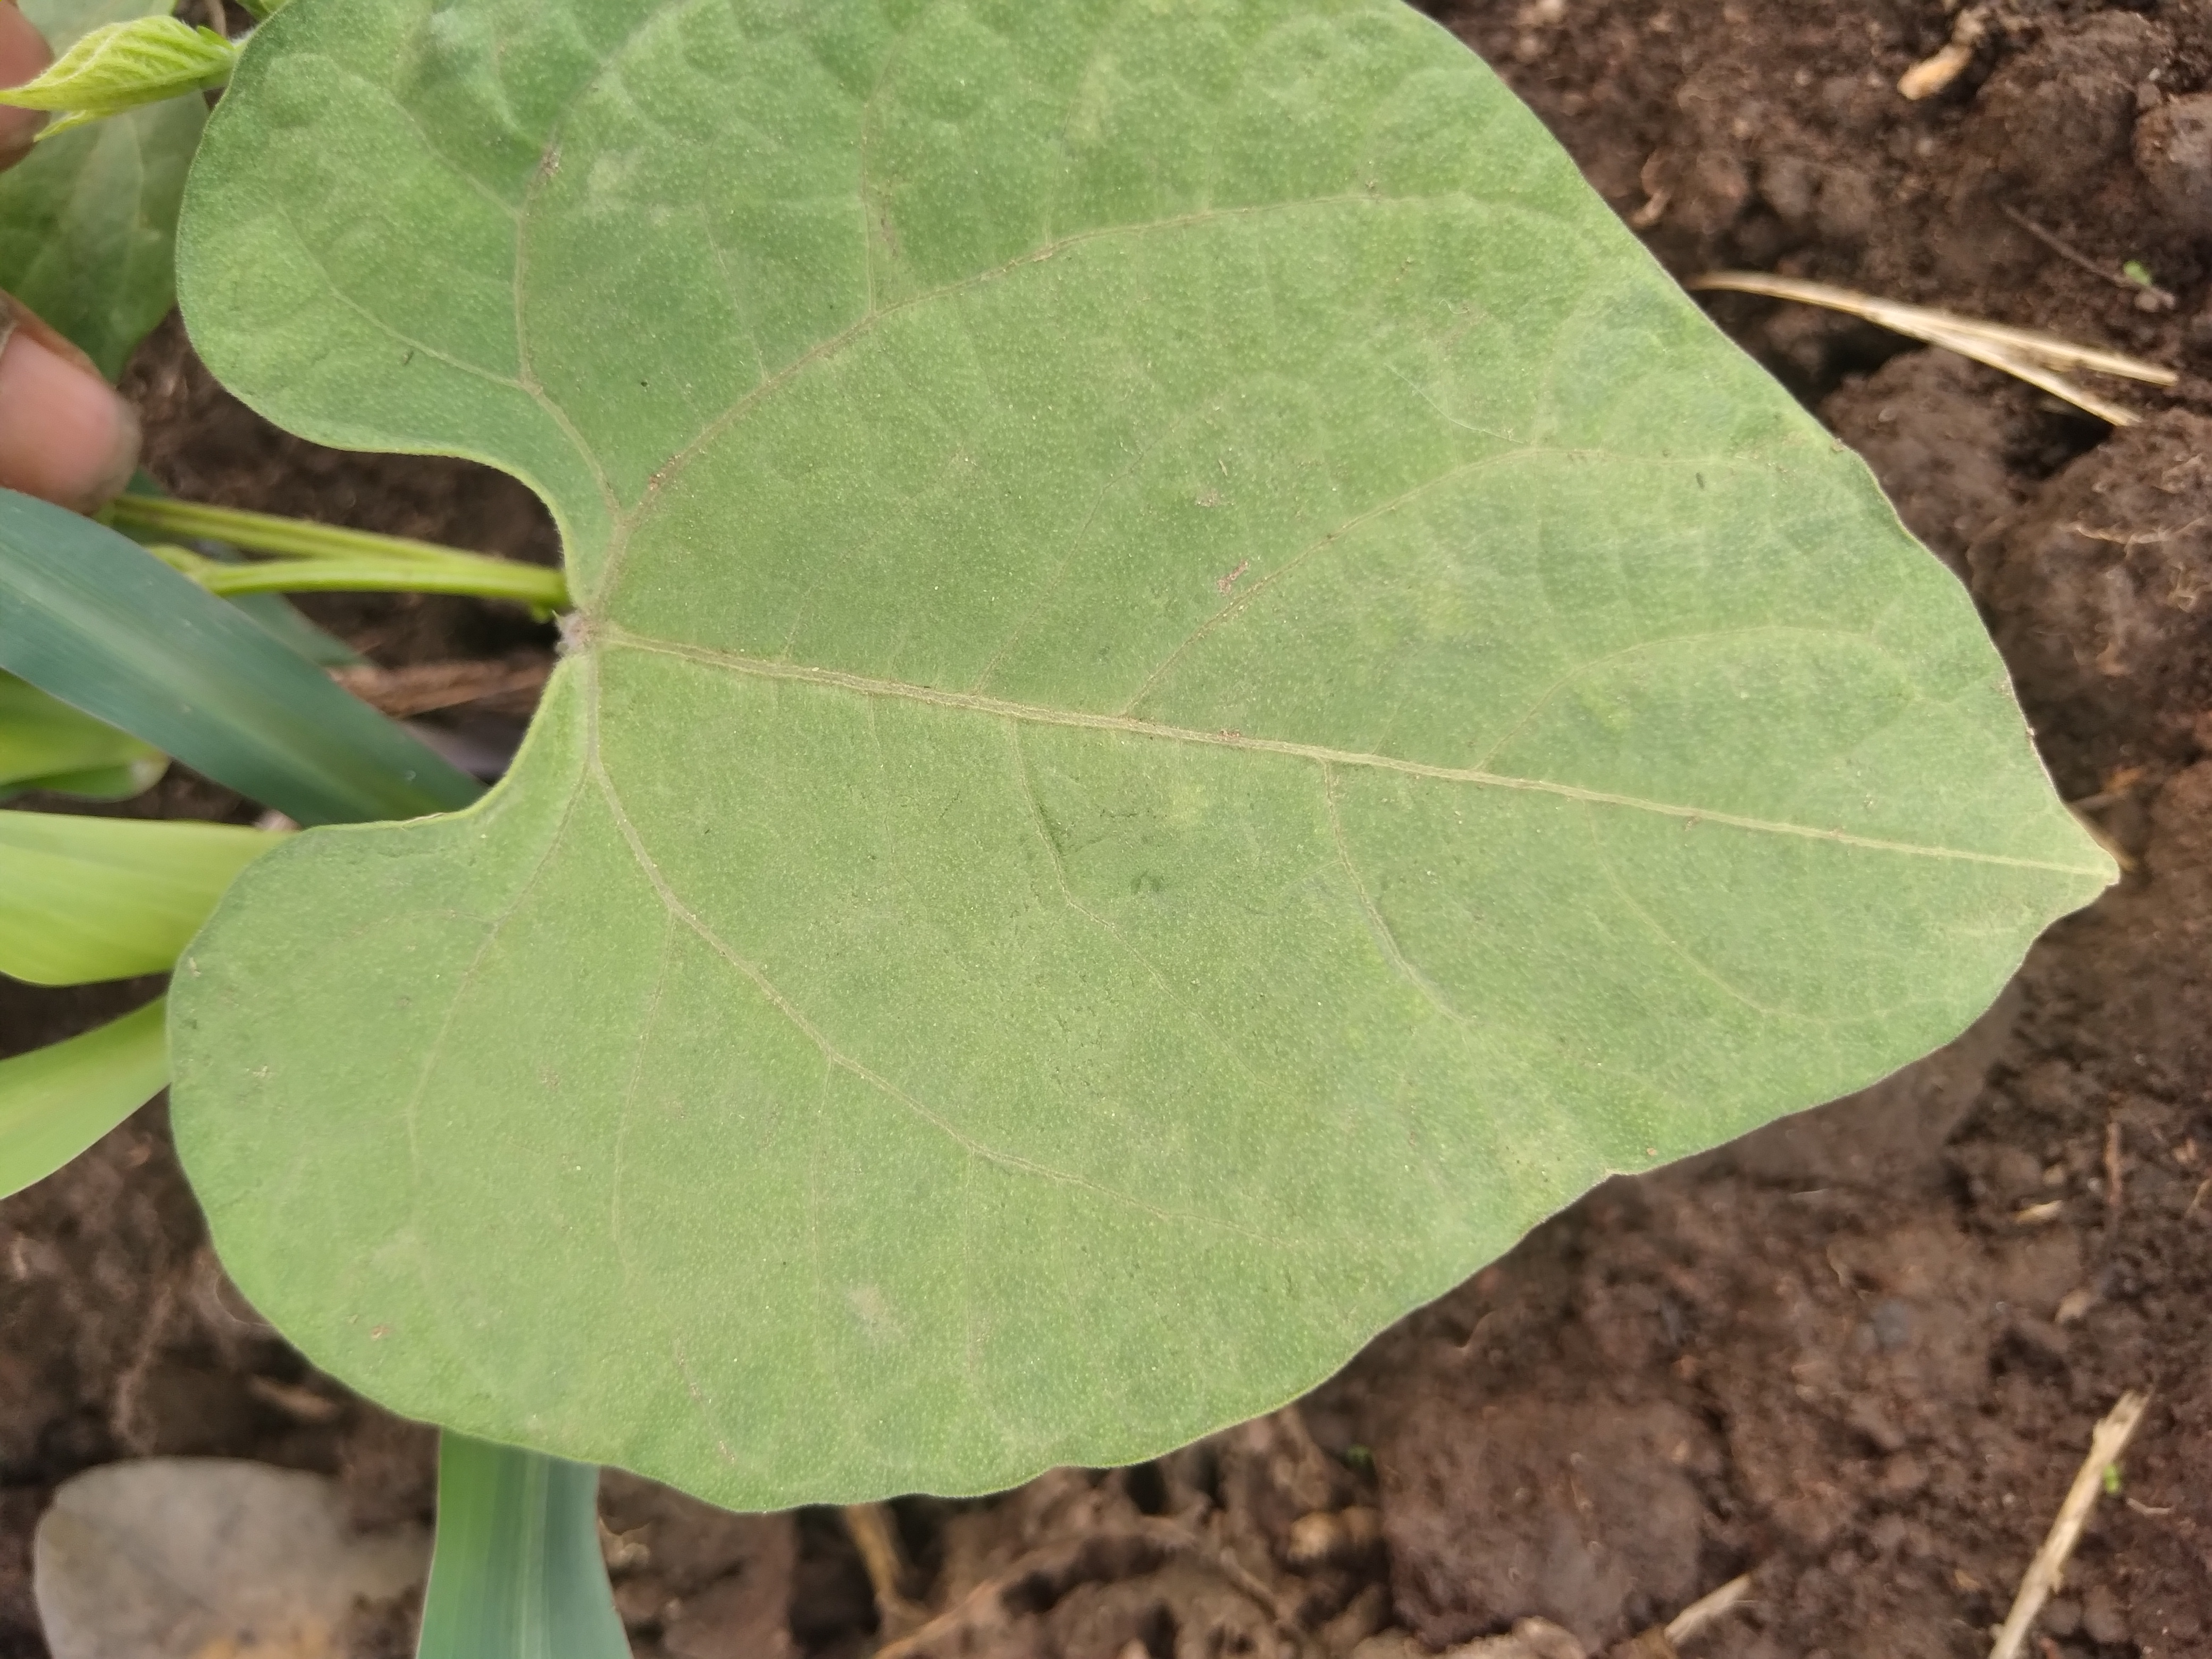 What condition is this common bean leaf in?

healthy
